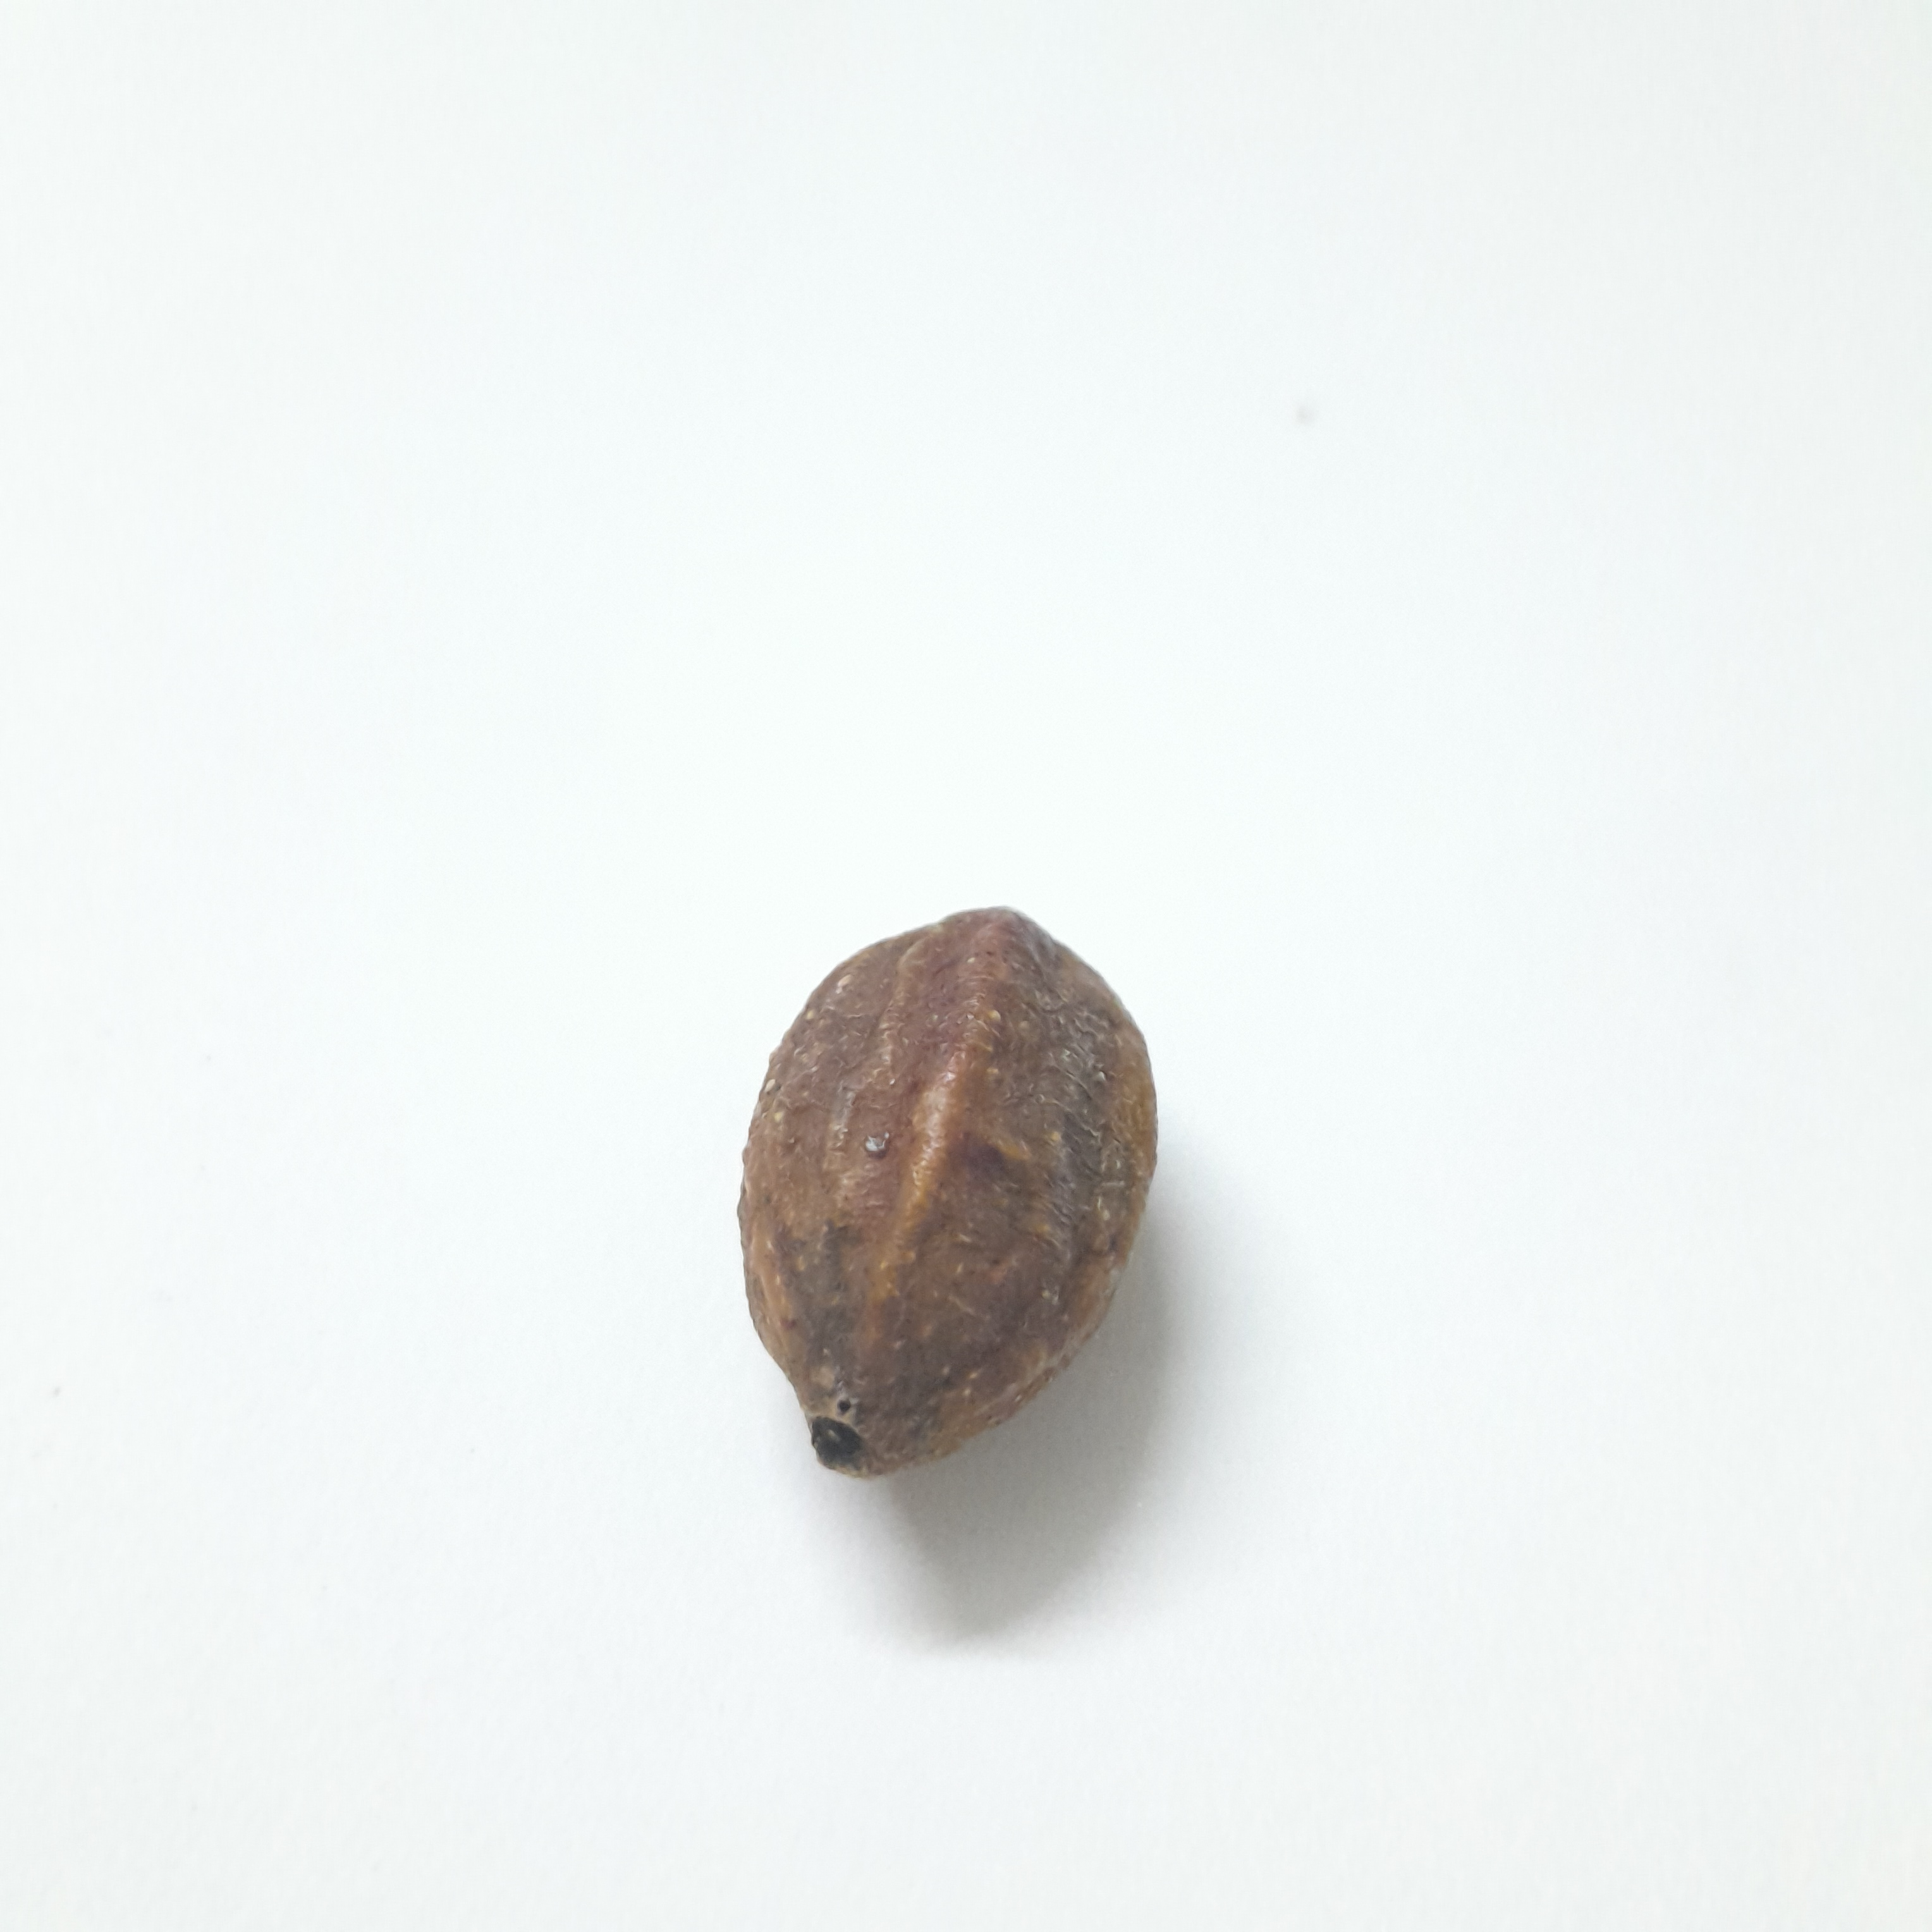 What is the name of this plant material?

hirdaa
